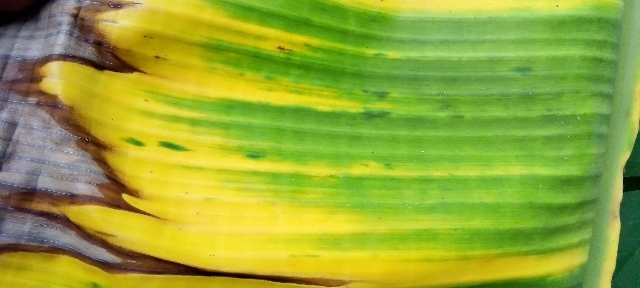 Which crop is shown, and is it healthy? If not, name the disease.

banana, fusarium wilt race 1
